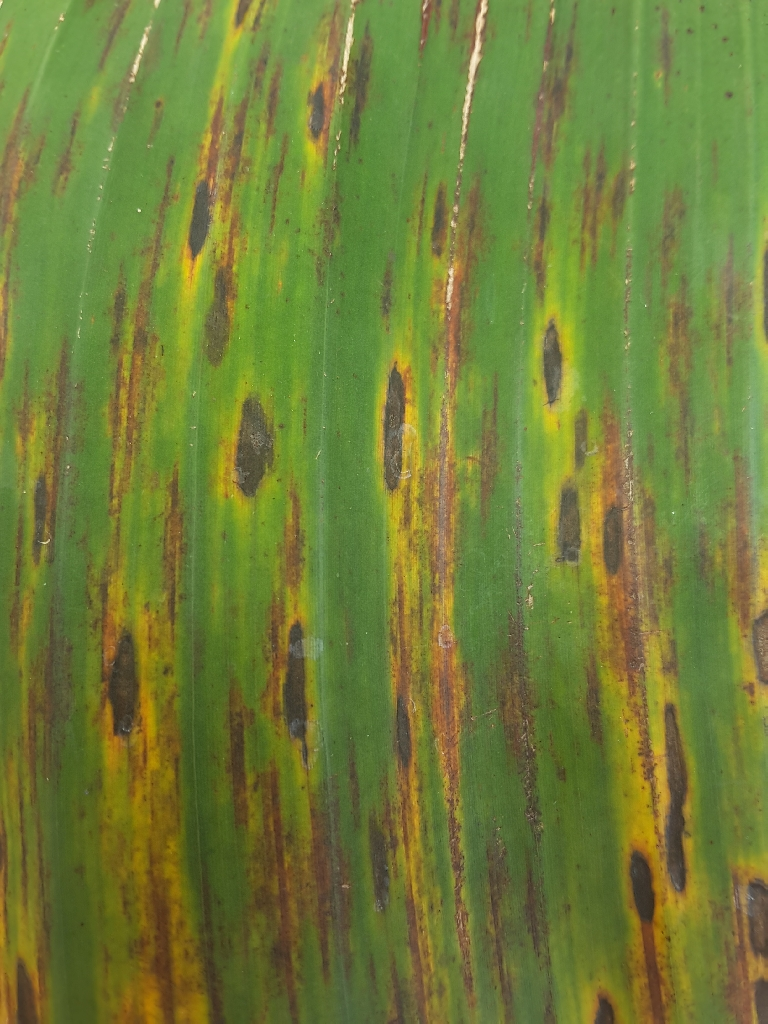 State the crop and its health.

banana, black sigatoka
